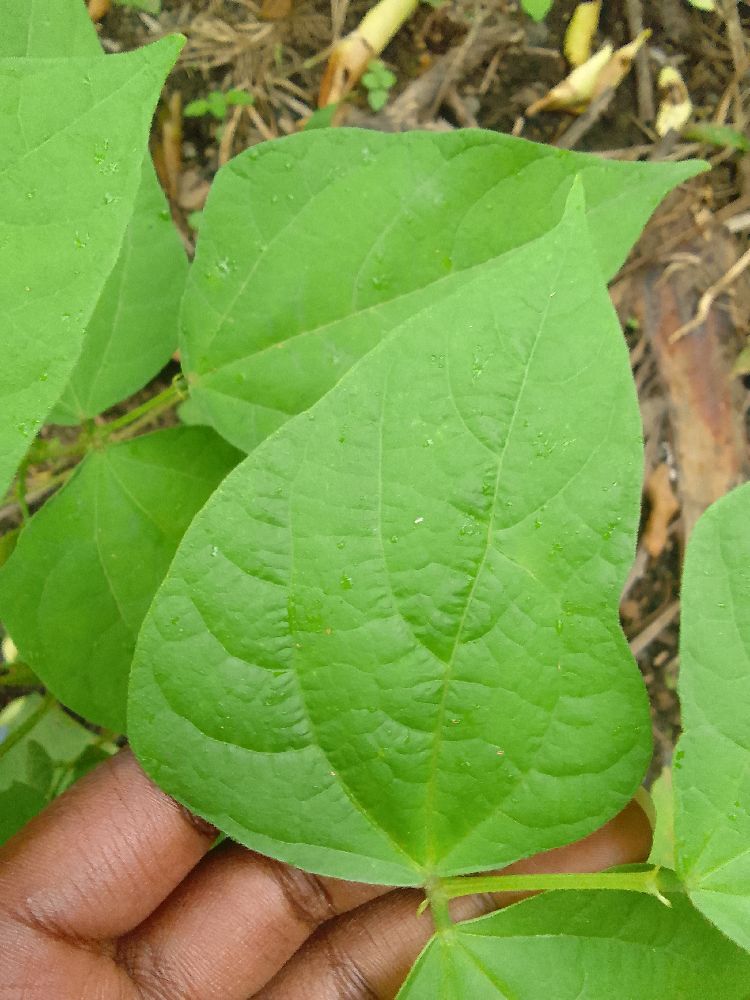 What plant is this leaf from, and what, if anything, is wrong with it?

common bean, healthy
